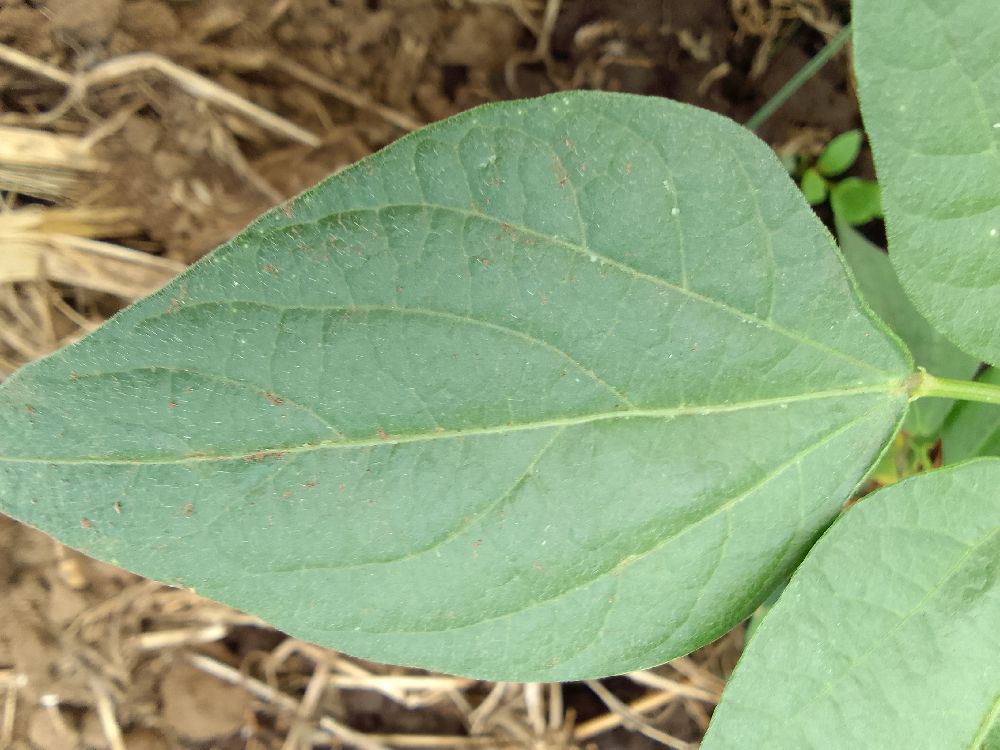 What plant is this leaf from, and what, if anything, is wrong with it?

common bean, healthy
